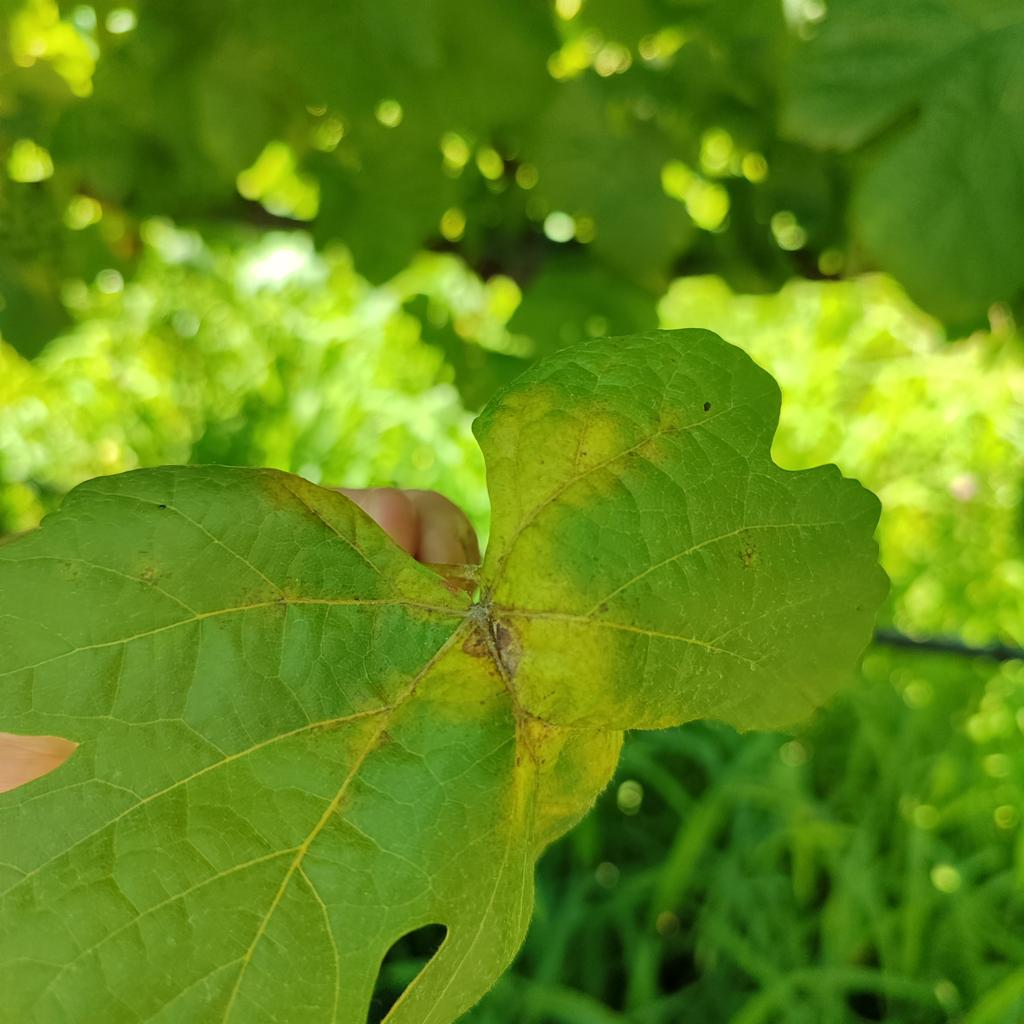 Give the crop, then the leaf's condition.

grapevine, downy mildew
